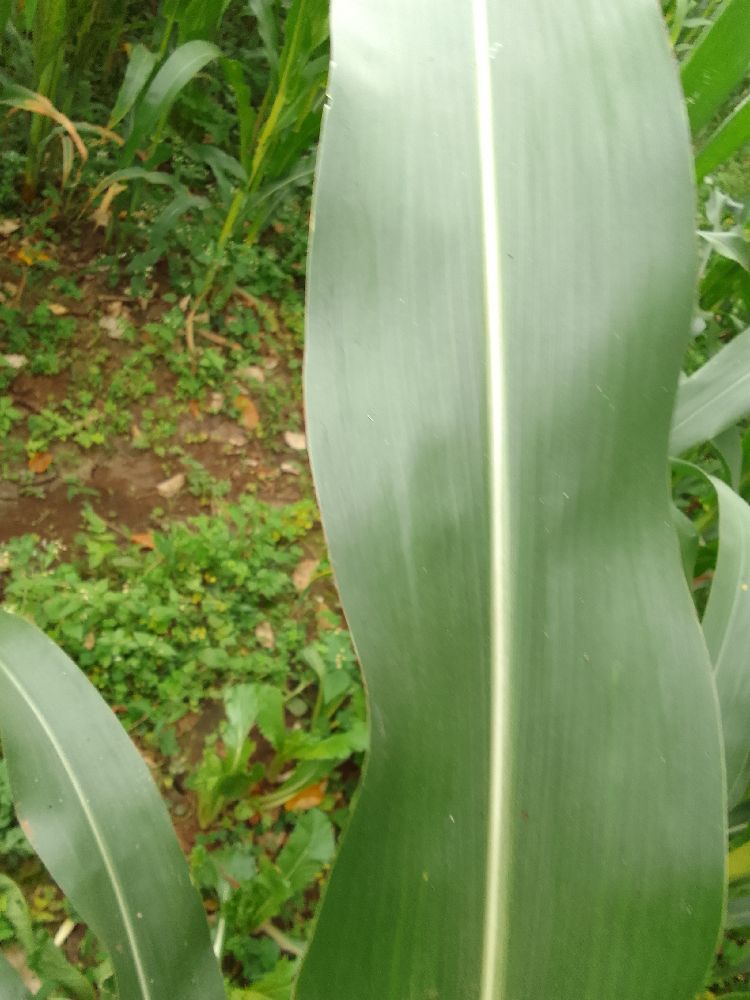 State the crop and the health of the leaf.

maize, healthy
